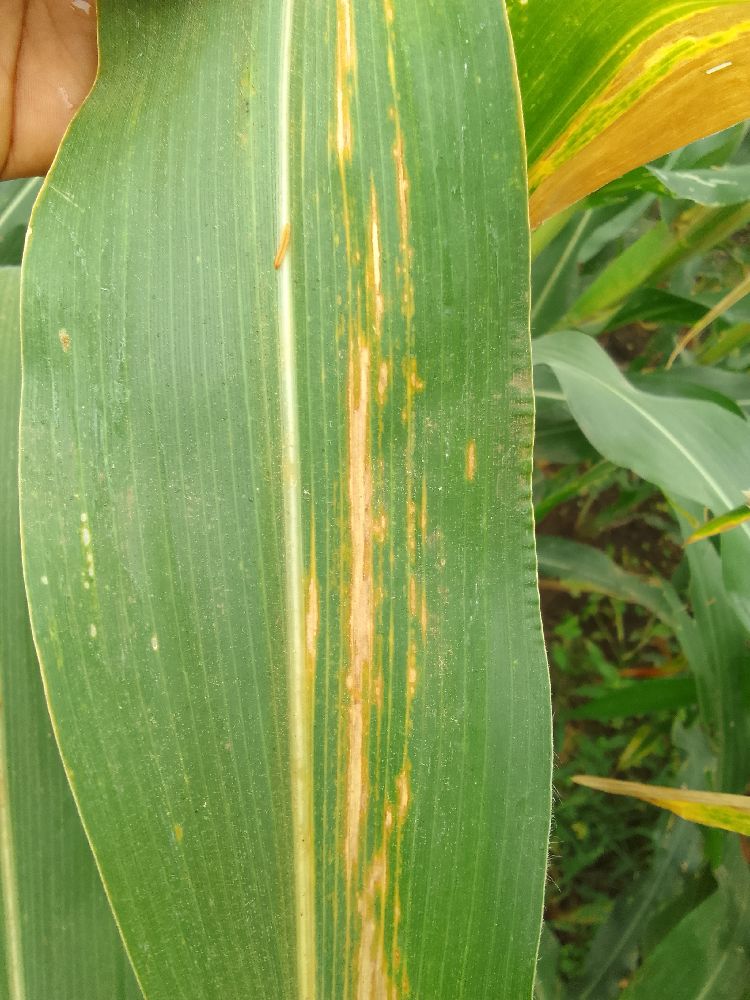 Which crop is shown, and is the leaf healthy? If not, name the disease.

maize, maize lethal necrosis
